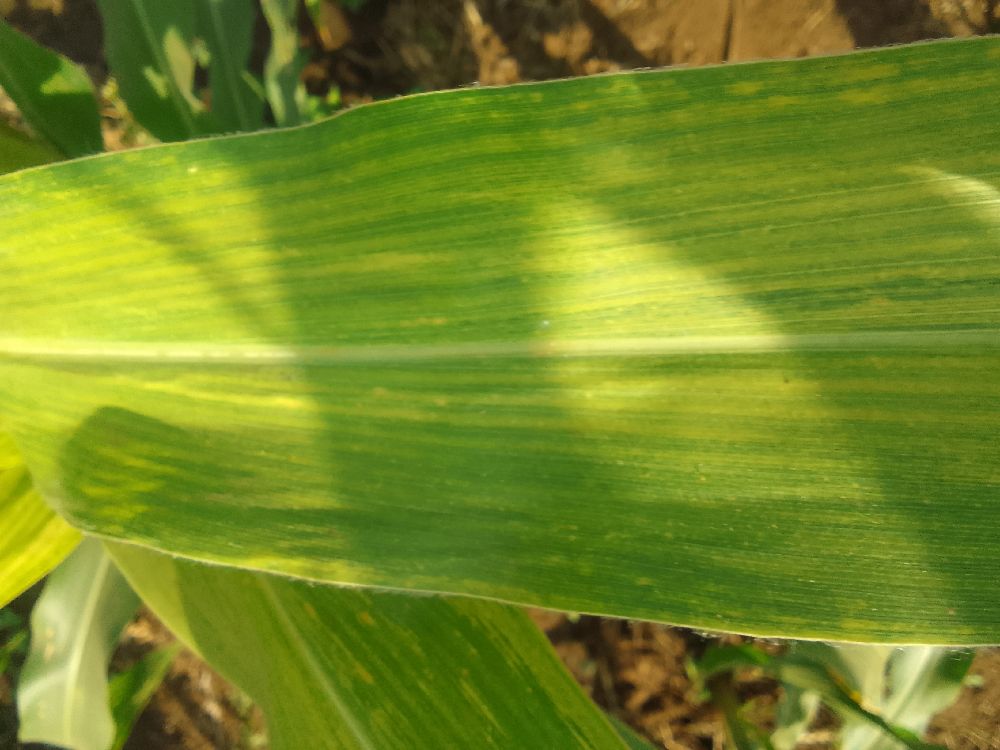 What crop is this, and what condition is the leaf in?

maize, maize lethal necrosis
